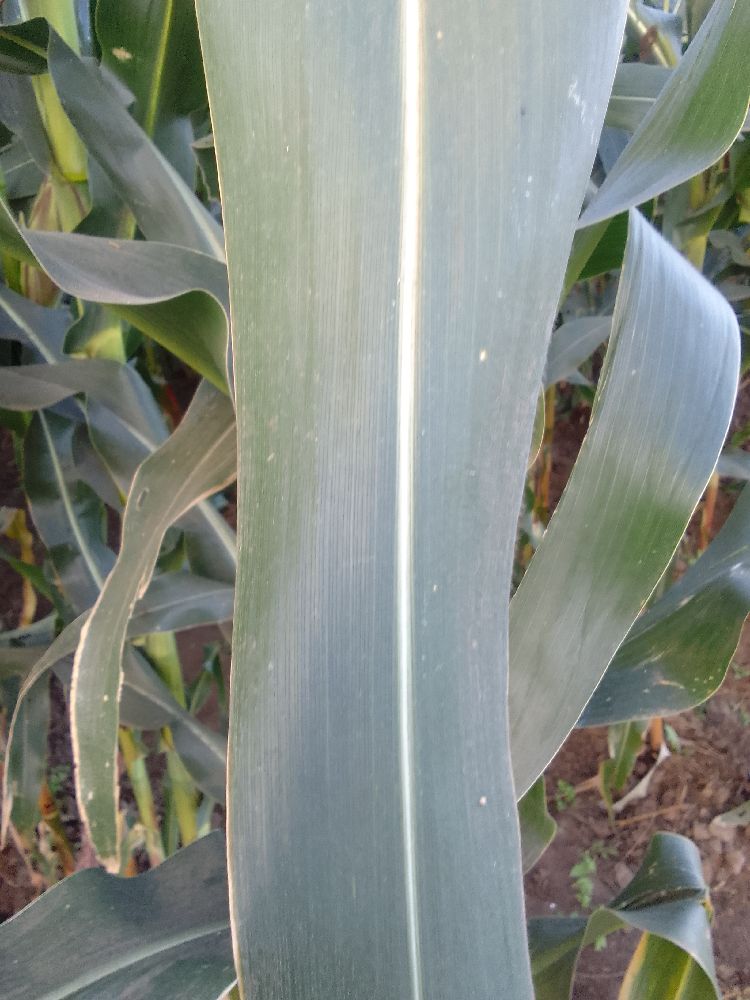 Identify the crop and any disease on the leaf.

maize, healthy
